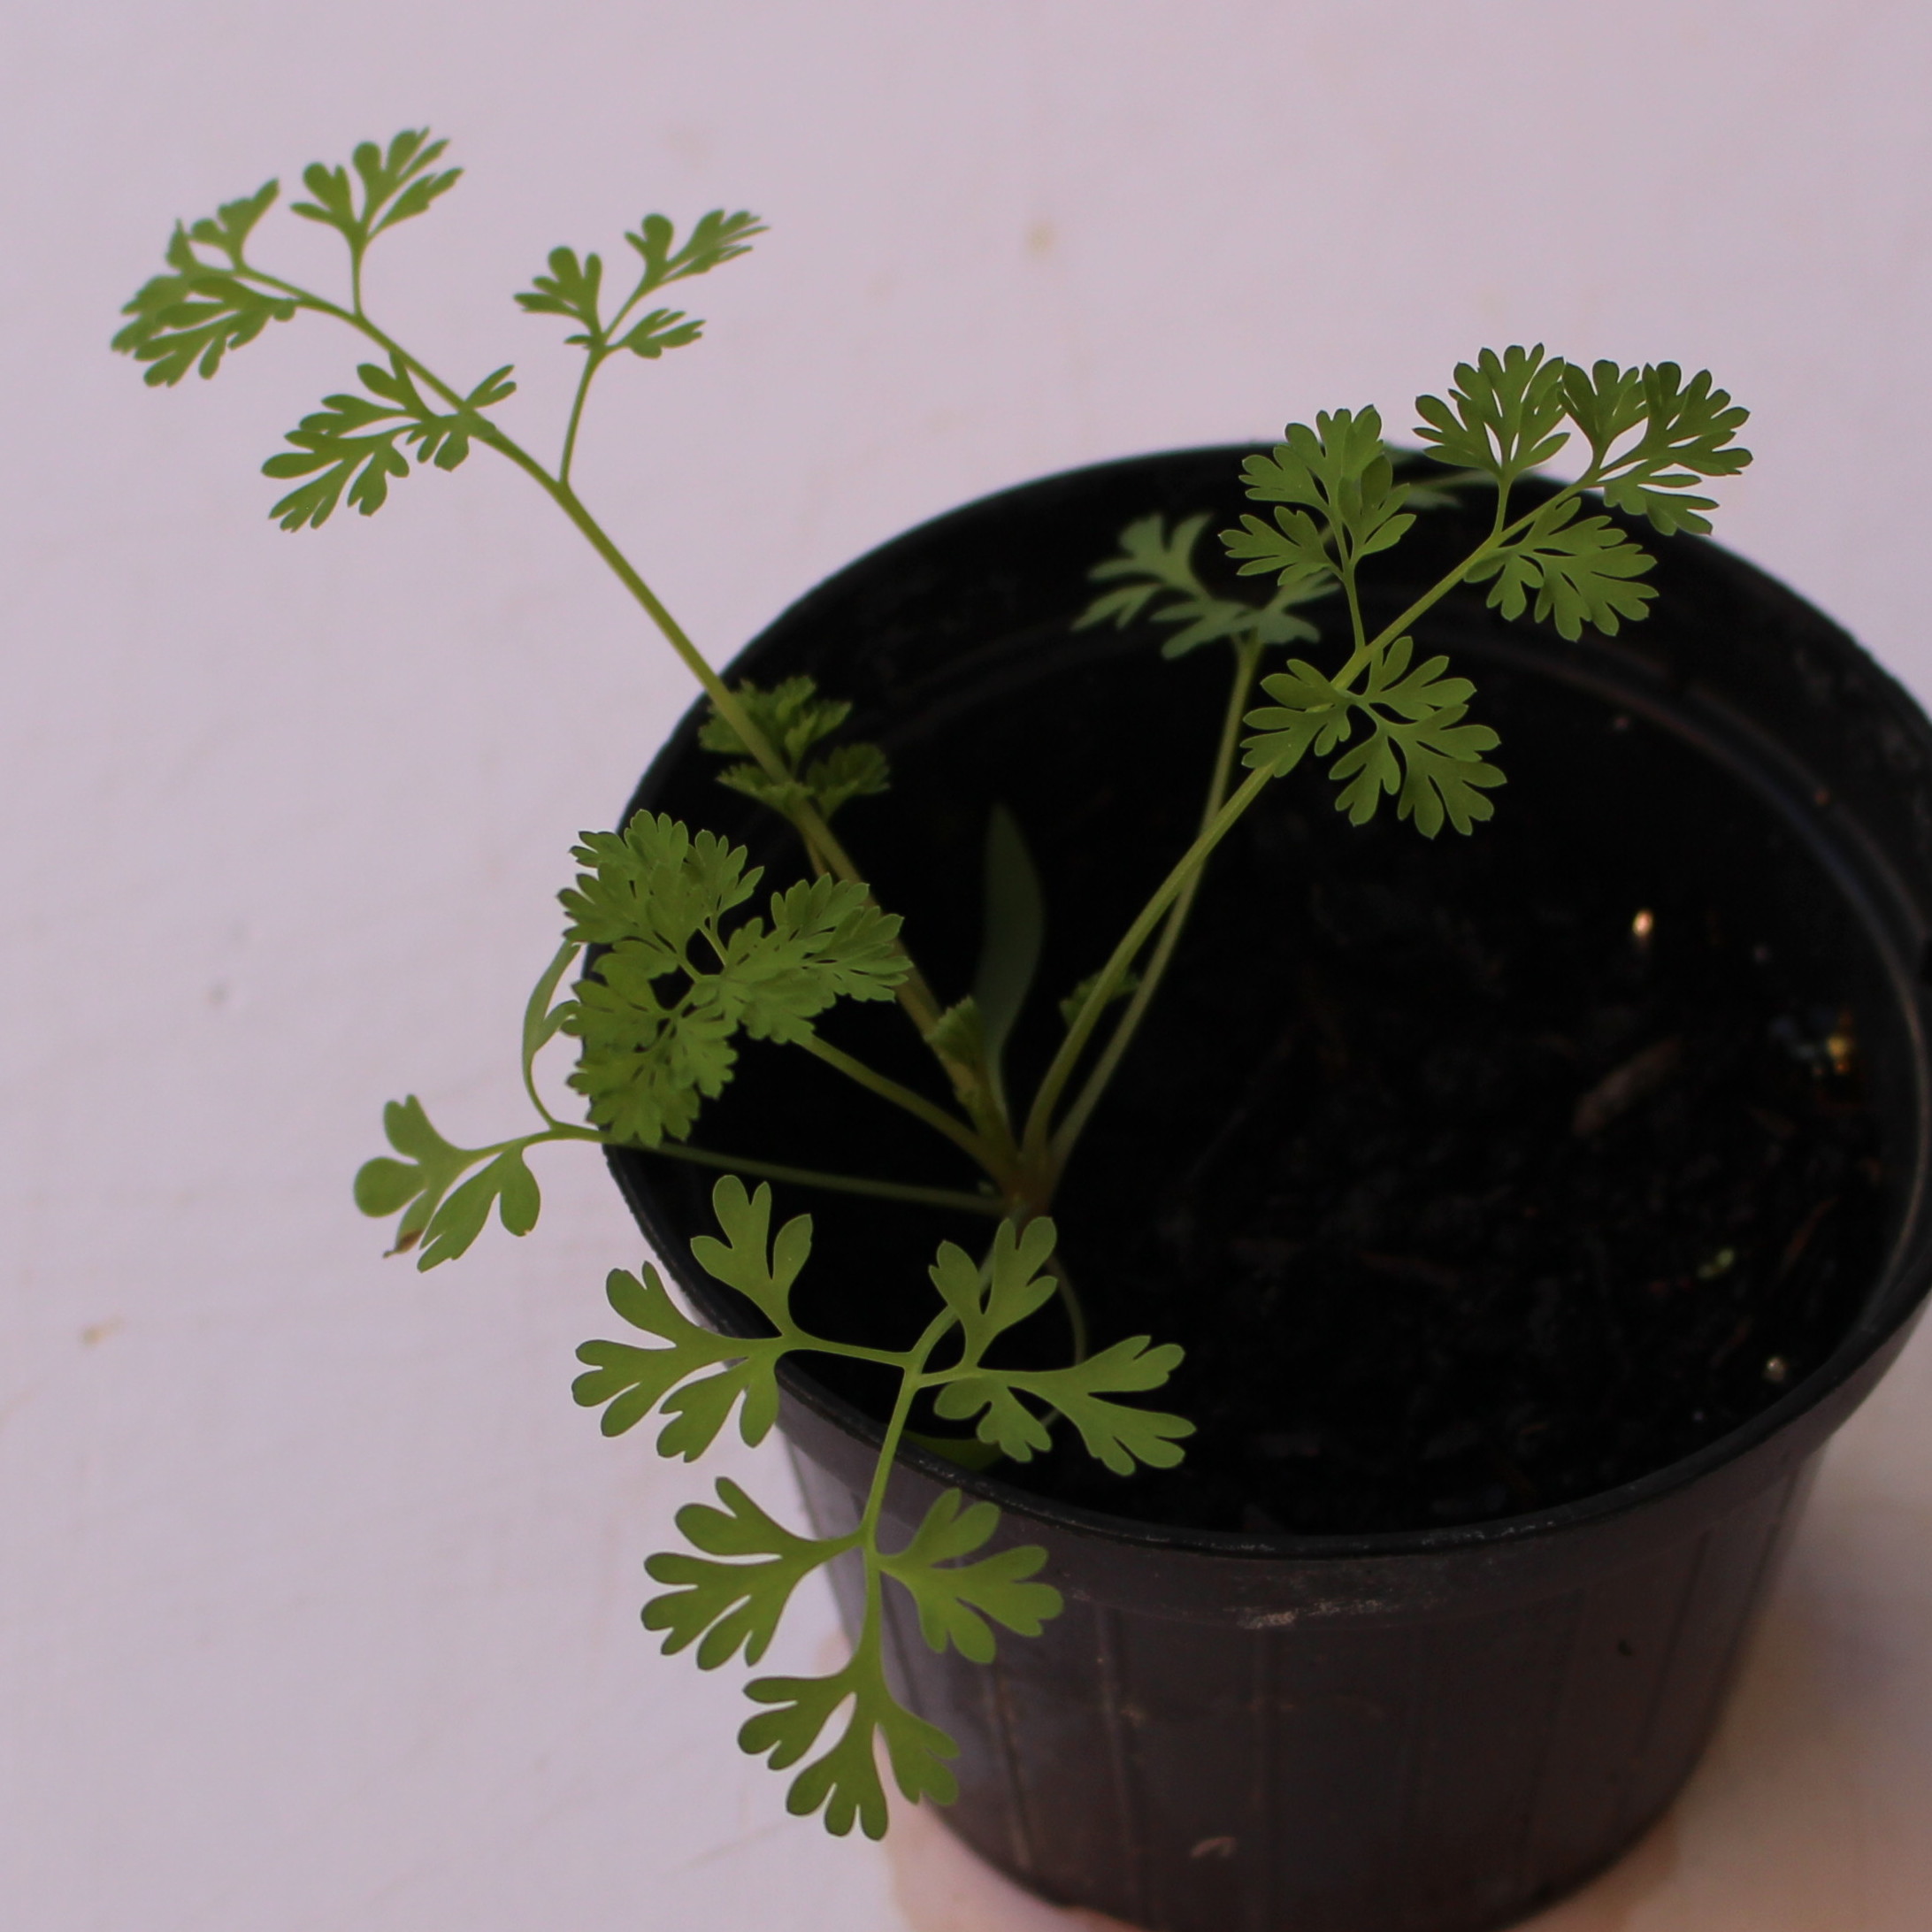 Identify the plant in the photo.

Fumaria officinalis
